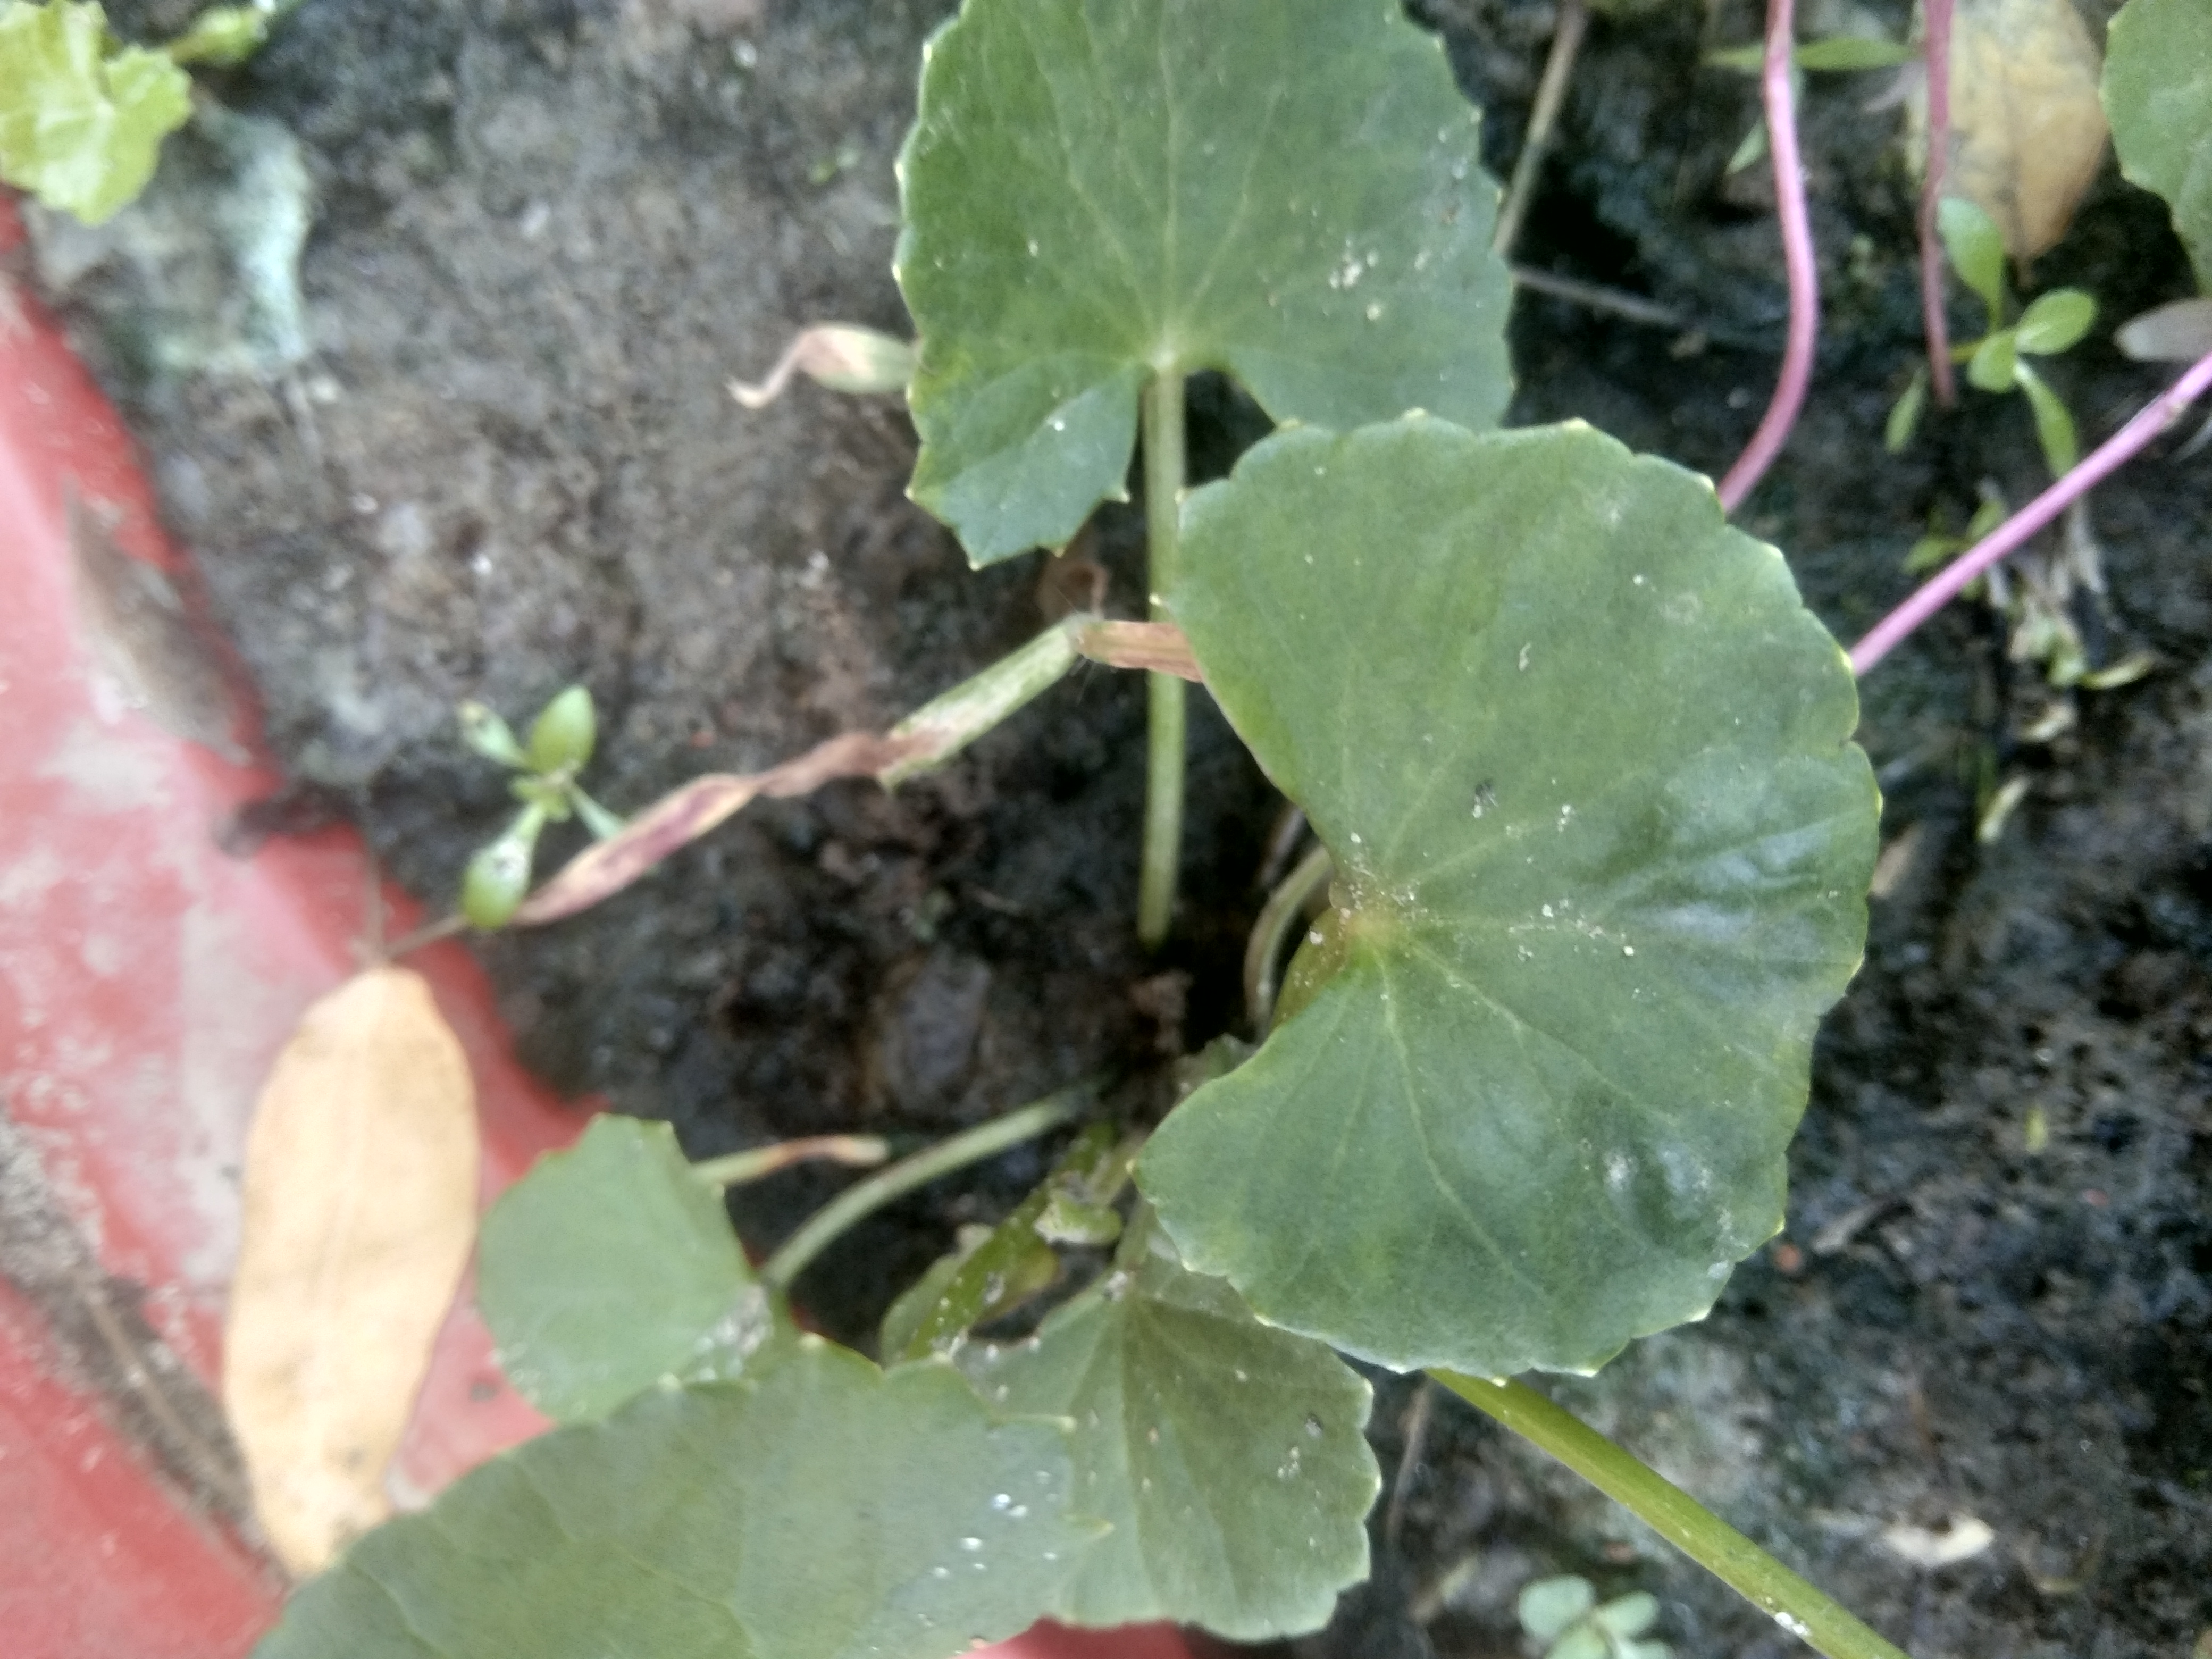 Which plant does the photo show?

thankuni
